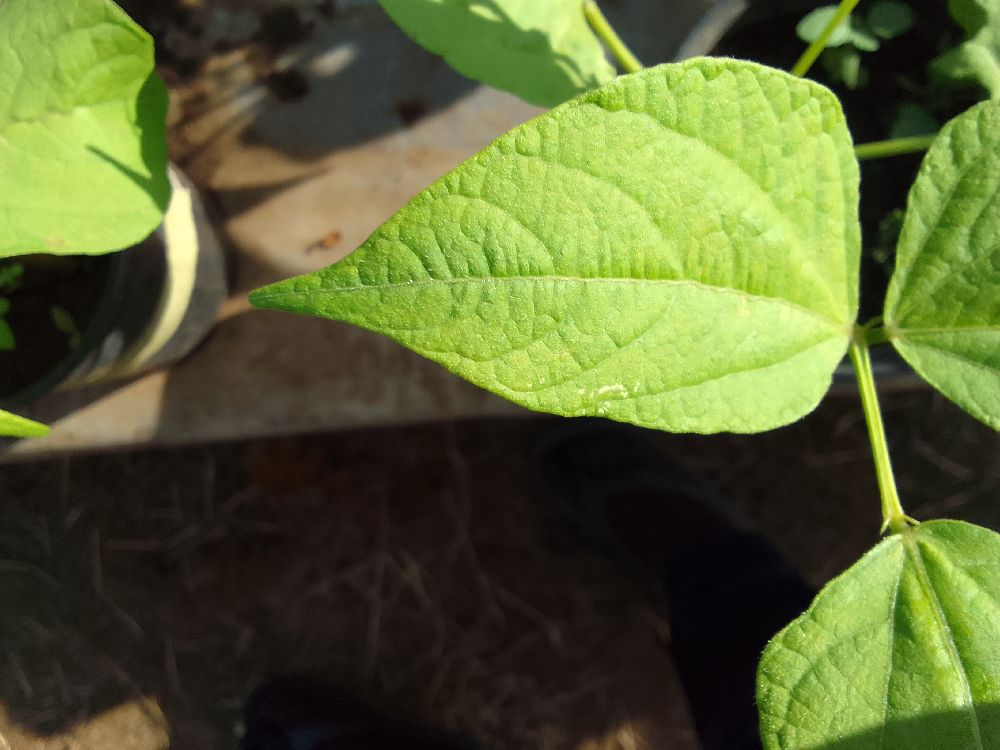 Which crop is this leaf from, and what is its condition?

common bean, healthy
